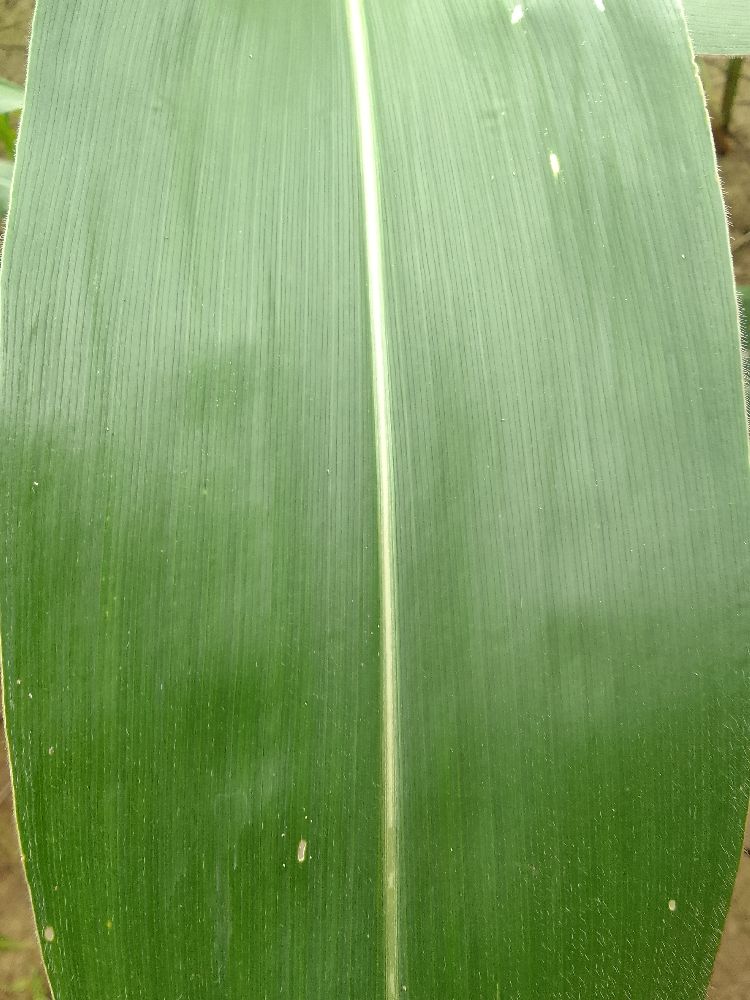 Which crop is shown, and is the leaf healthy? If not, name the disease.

maize, healthy
